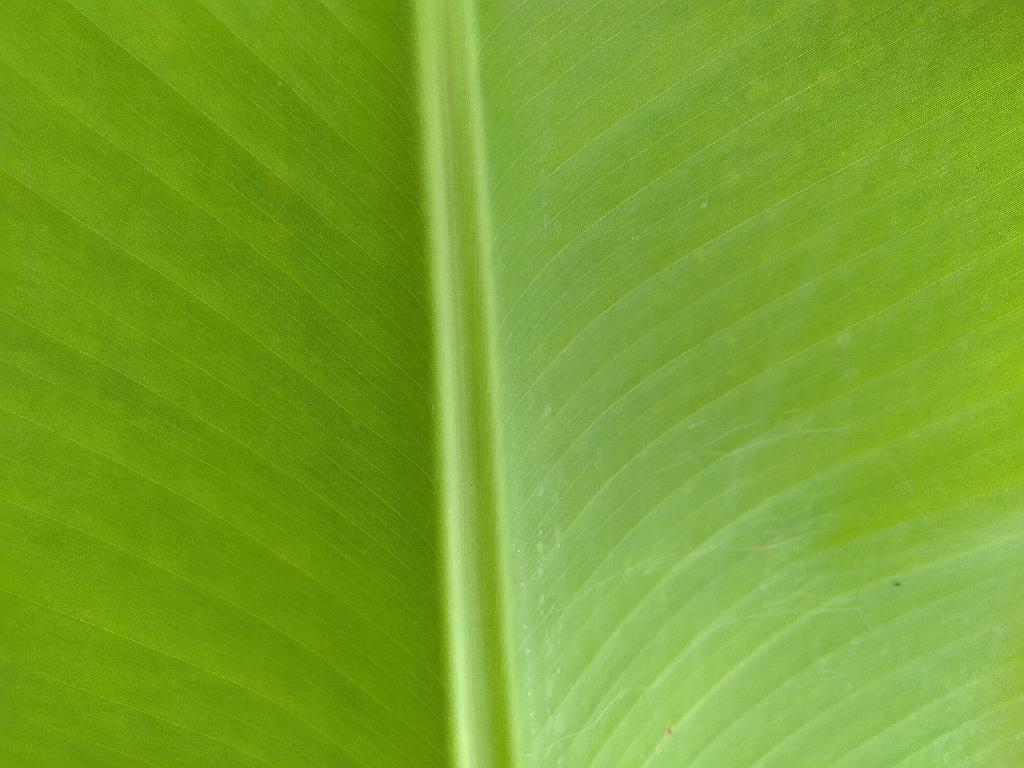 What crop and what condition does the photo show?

banana, healthy
